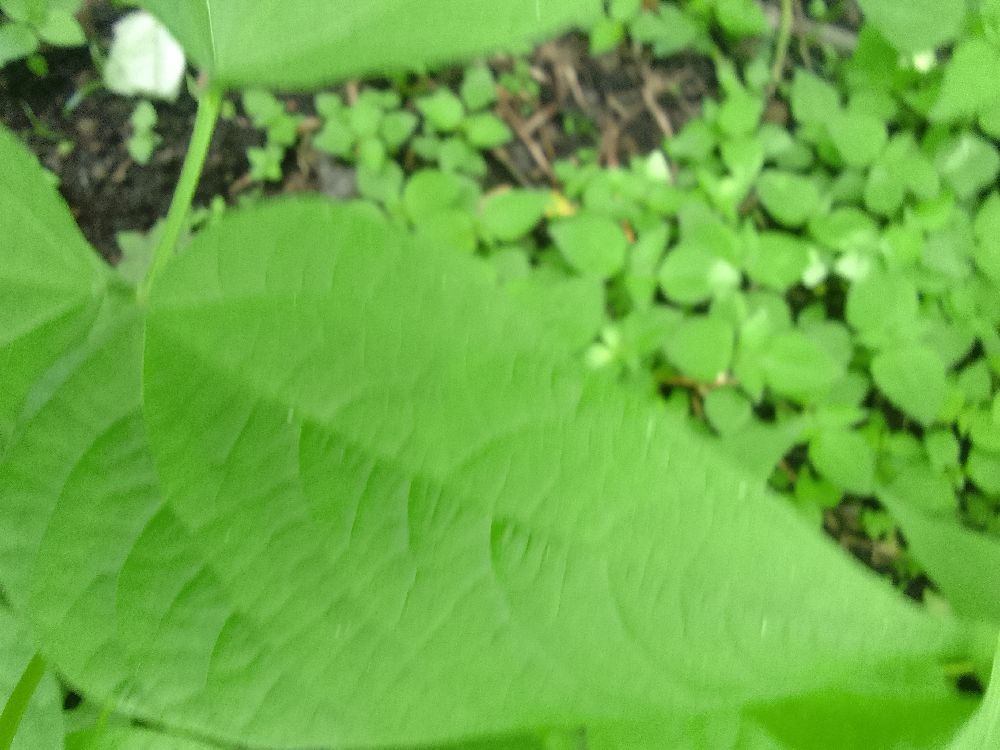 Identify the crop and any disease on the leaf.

common bean, healthy
